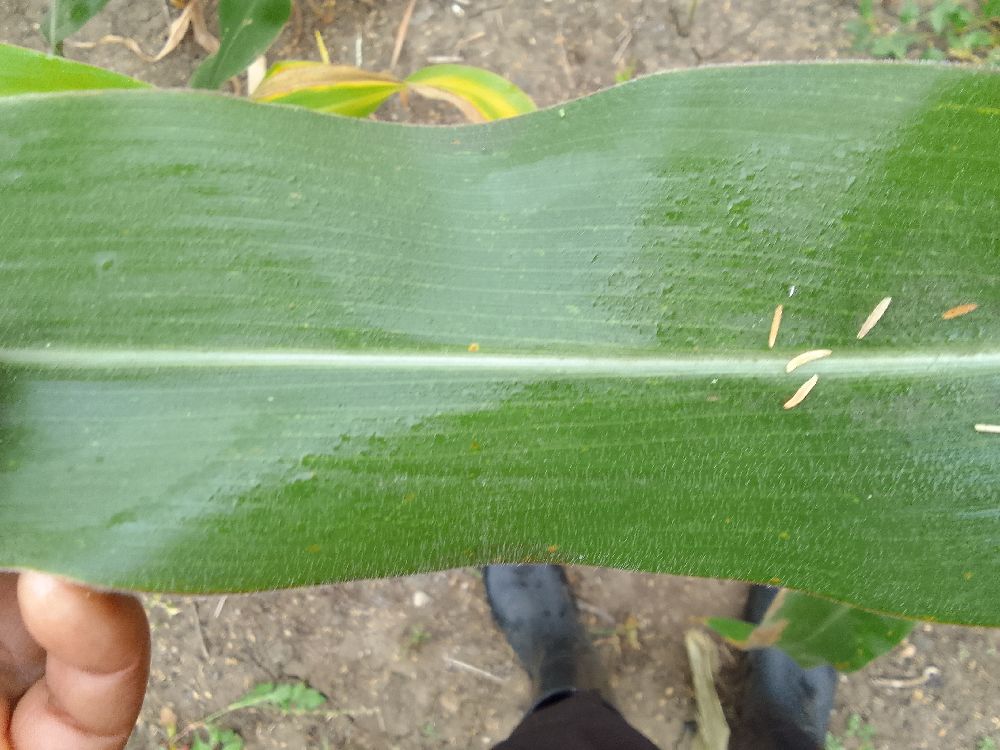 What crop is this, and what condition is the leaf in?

maize, healthy
